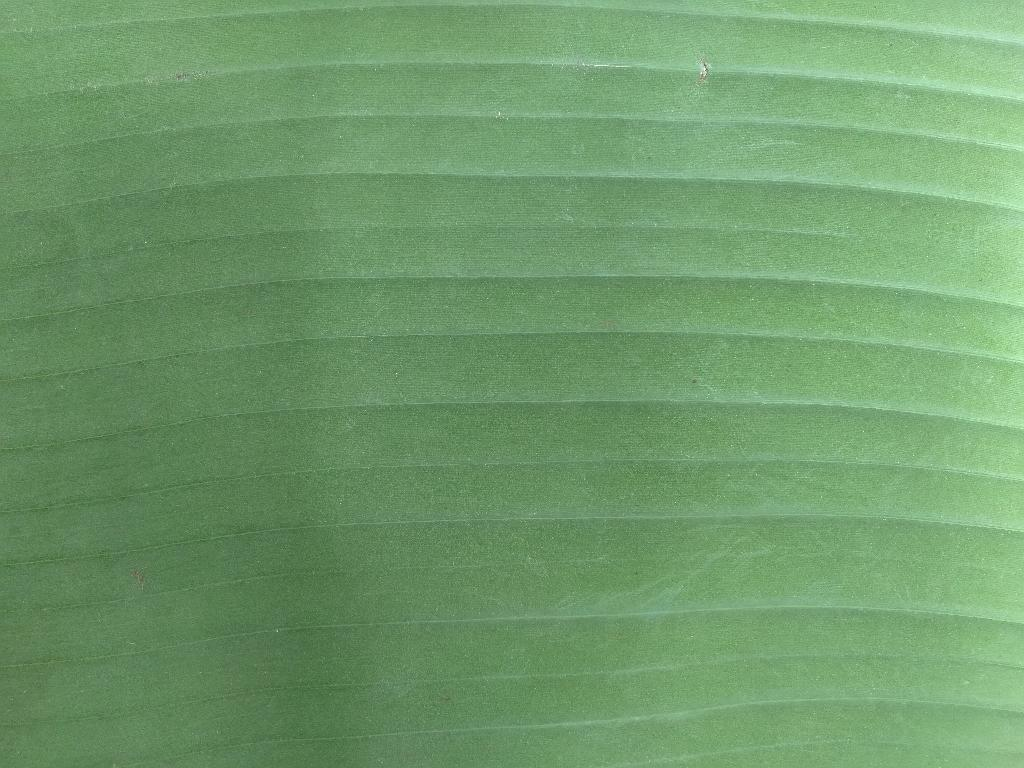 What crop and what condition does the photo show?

banana, healthy
